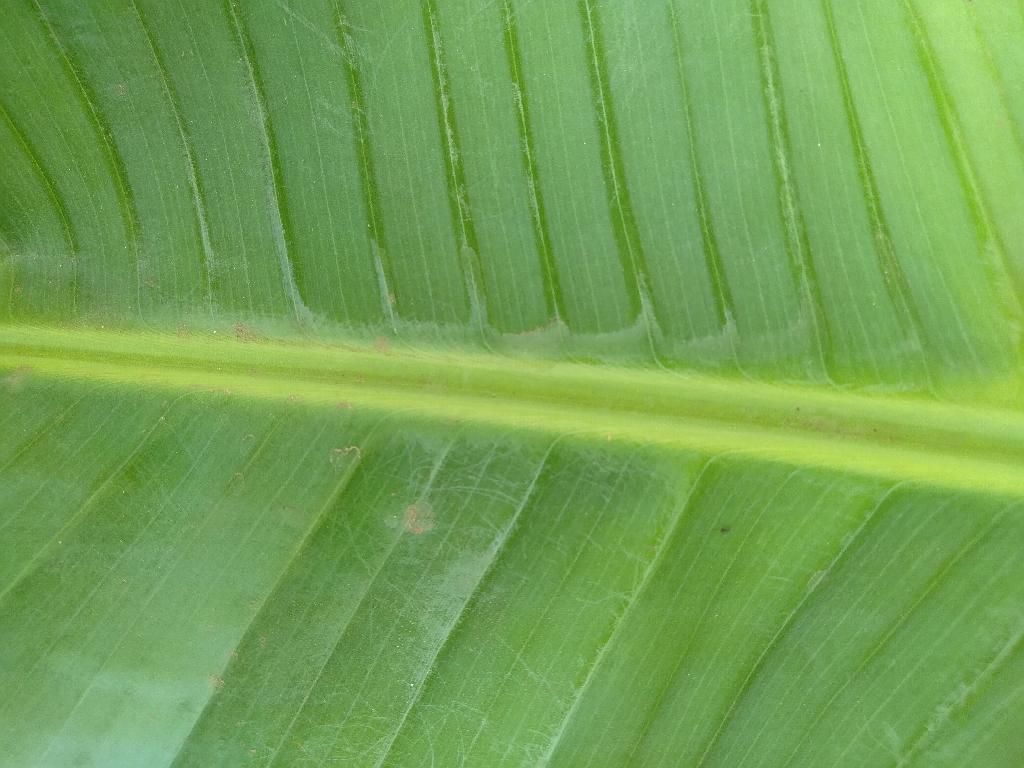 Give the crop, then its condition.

banana, healthy
